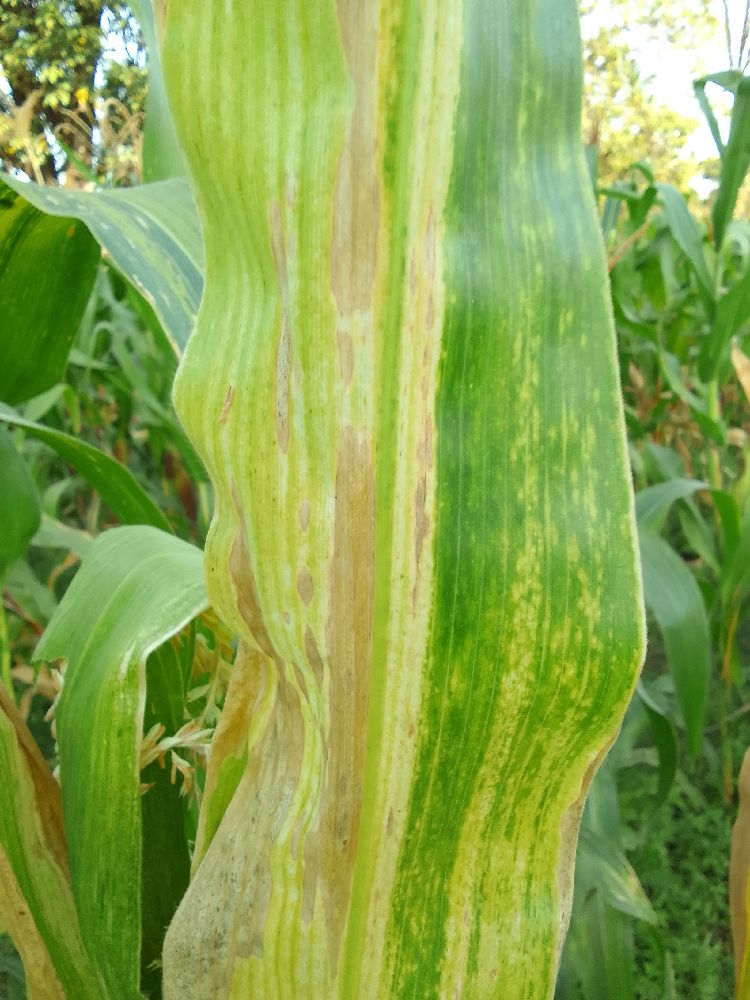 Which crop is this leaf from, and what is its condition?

maize, maize lethal necrosis
